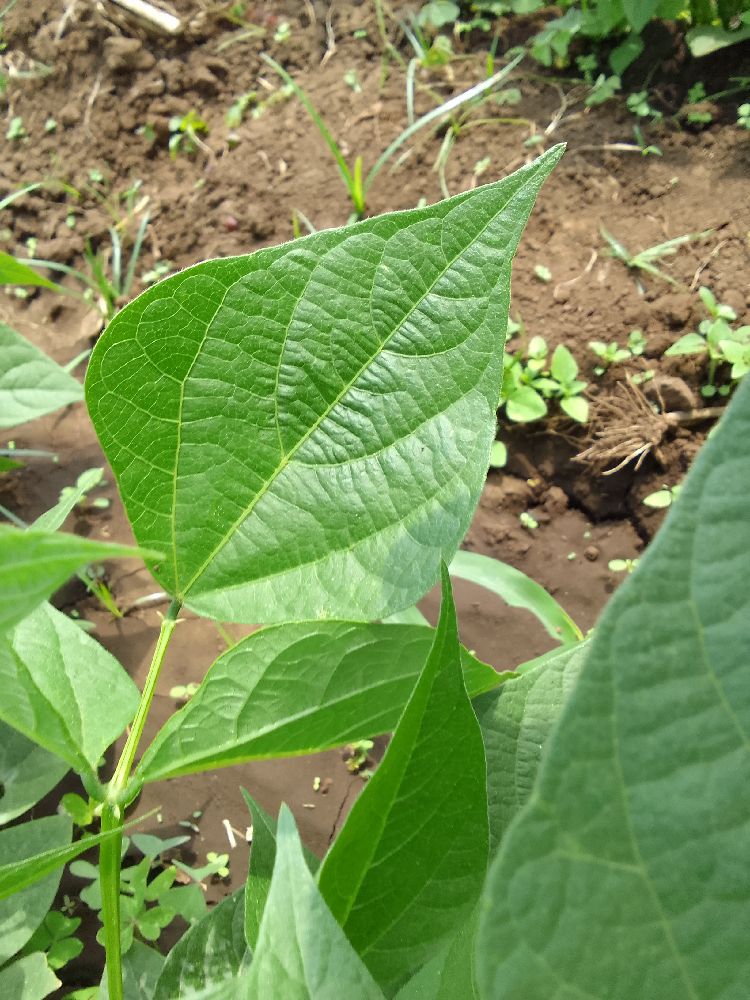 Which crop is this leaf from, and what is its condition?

common bean, healthy
